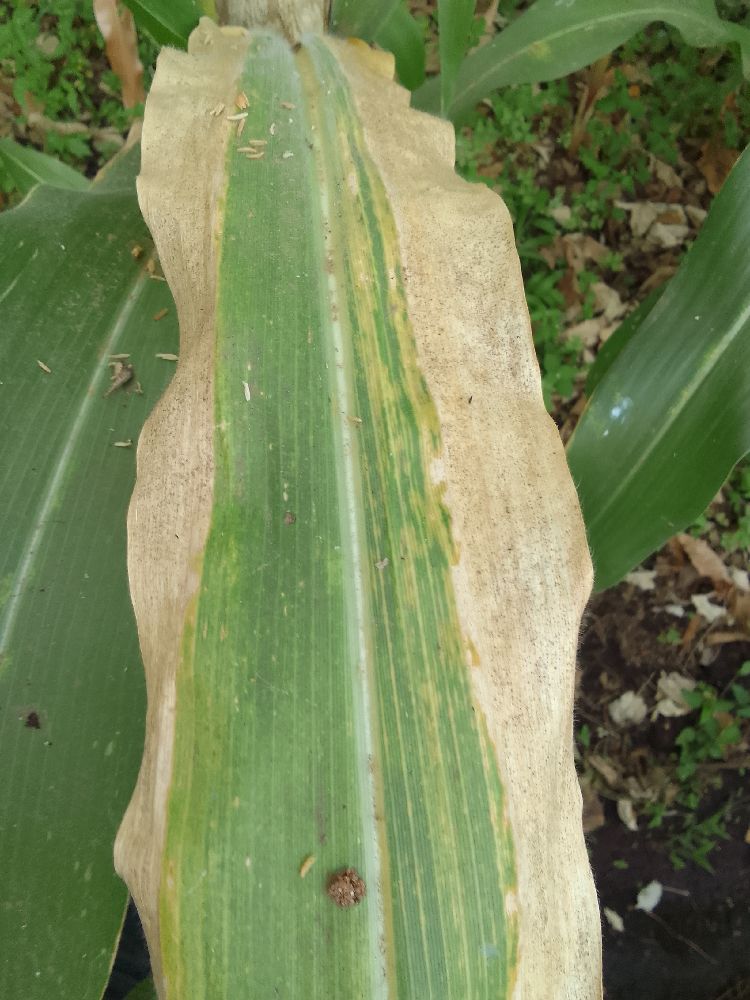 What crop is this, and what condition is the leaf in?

maize, maize lethal necrosis
